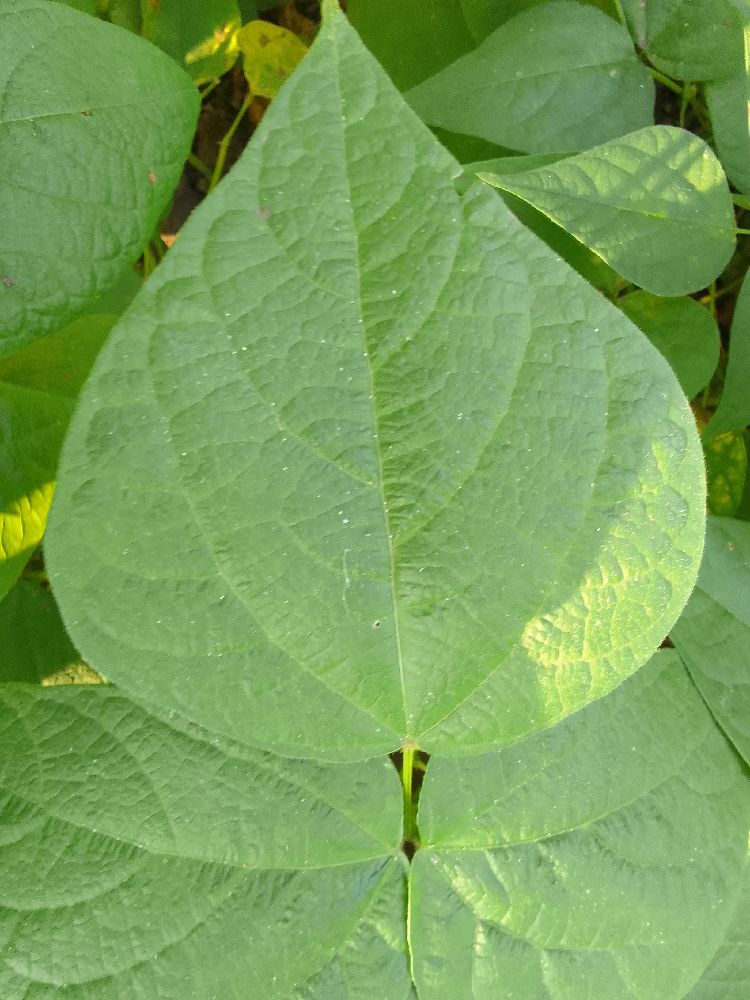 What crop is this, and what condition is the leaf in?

common bean, healthy
